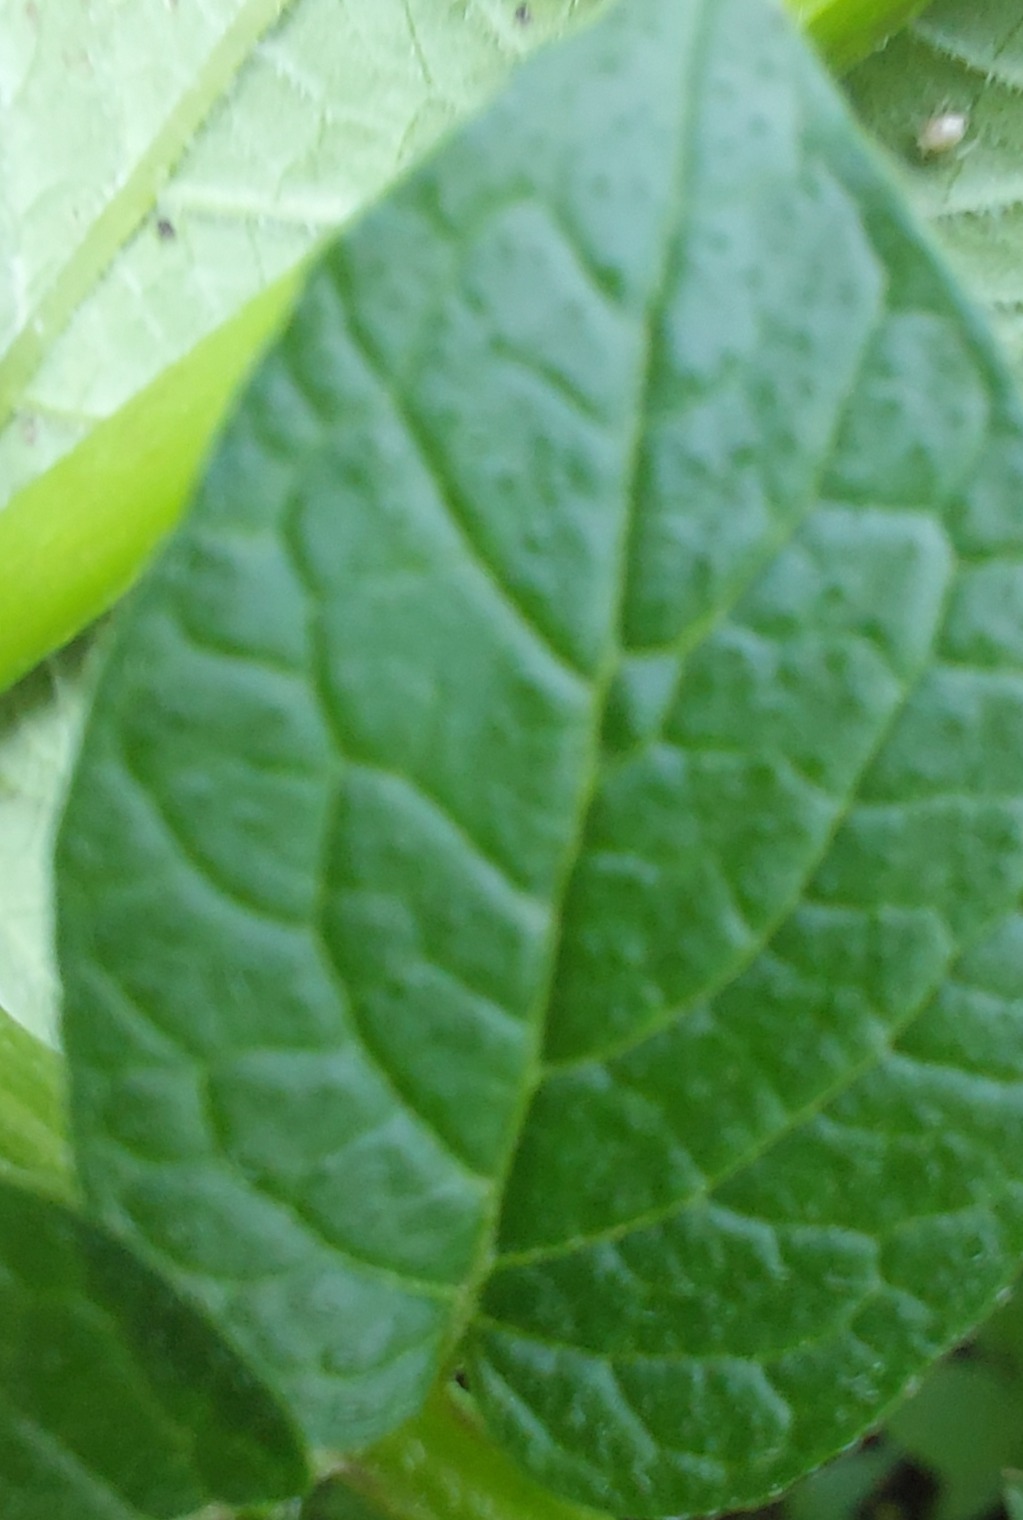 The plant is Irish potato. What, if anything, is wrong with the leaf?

healthy
